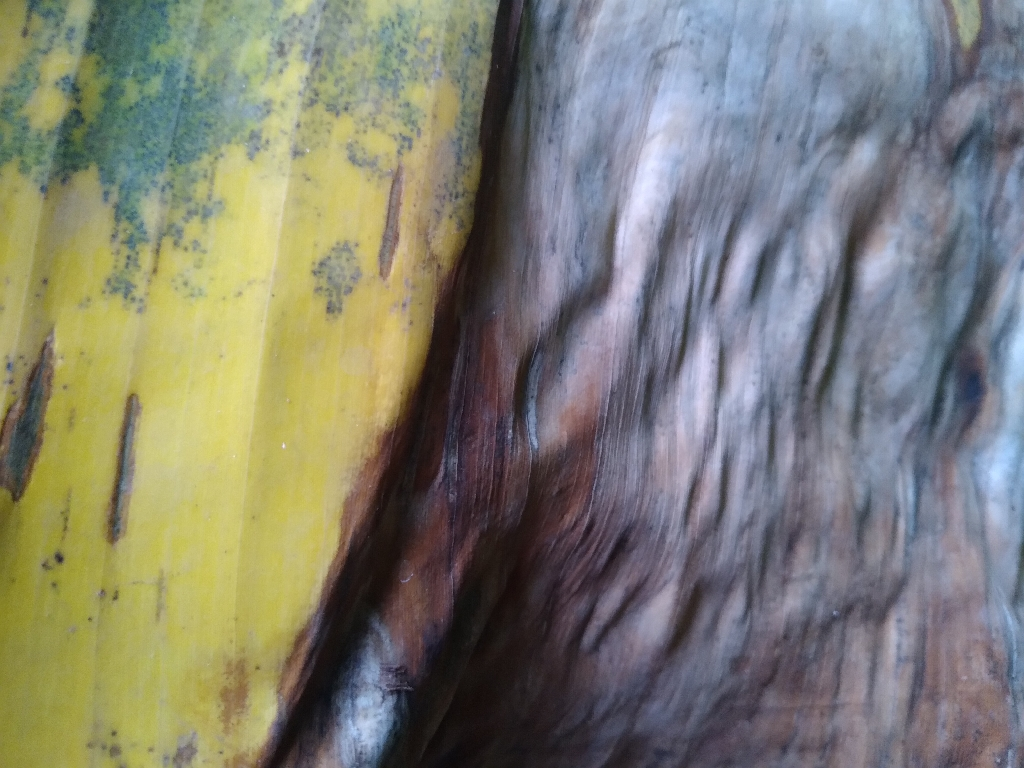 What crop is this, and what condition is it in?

banana, black sigatoka
